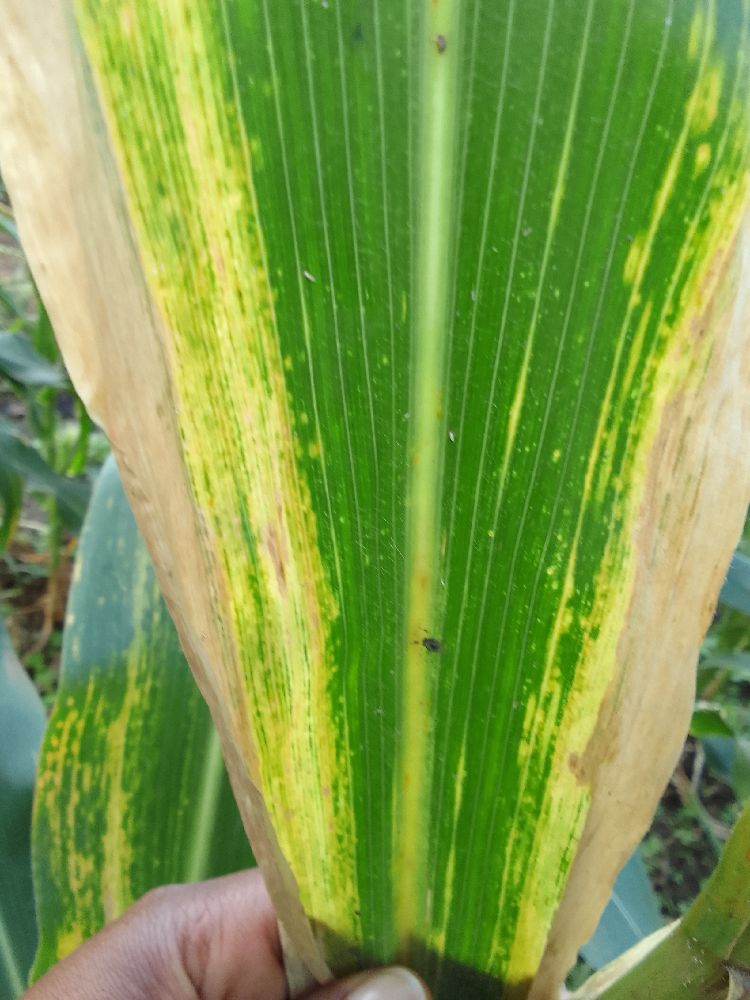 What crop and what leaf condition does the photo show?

maize, maize lethal necrosis
